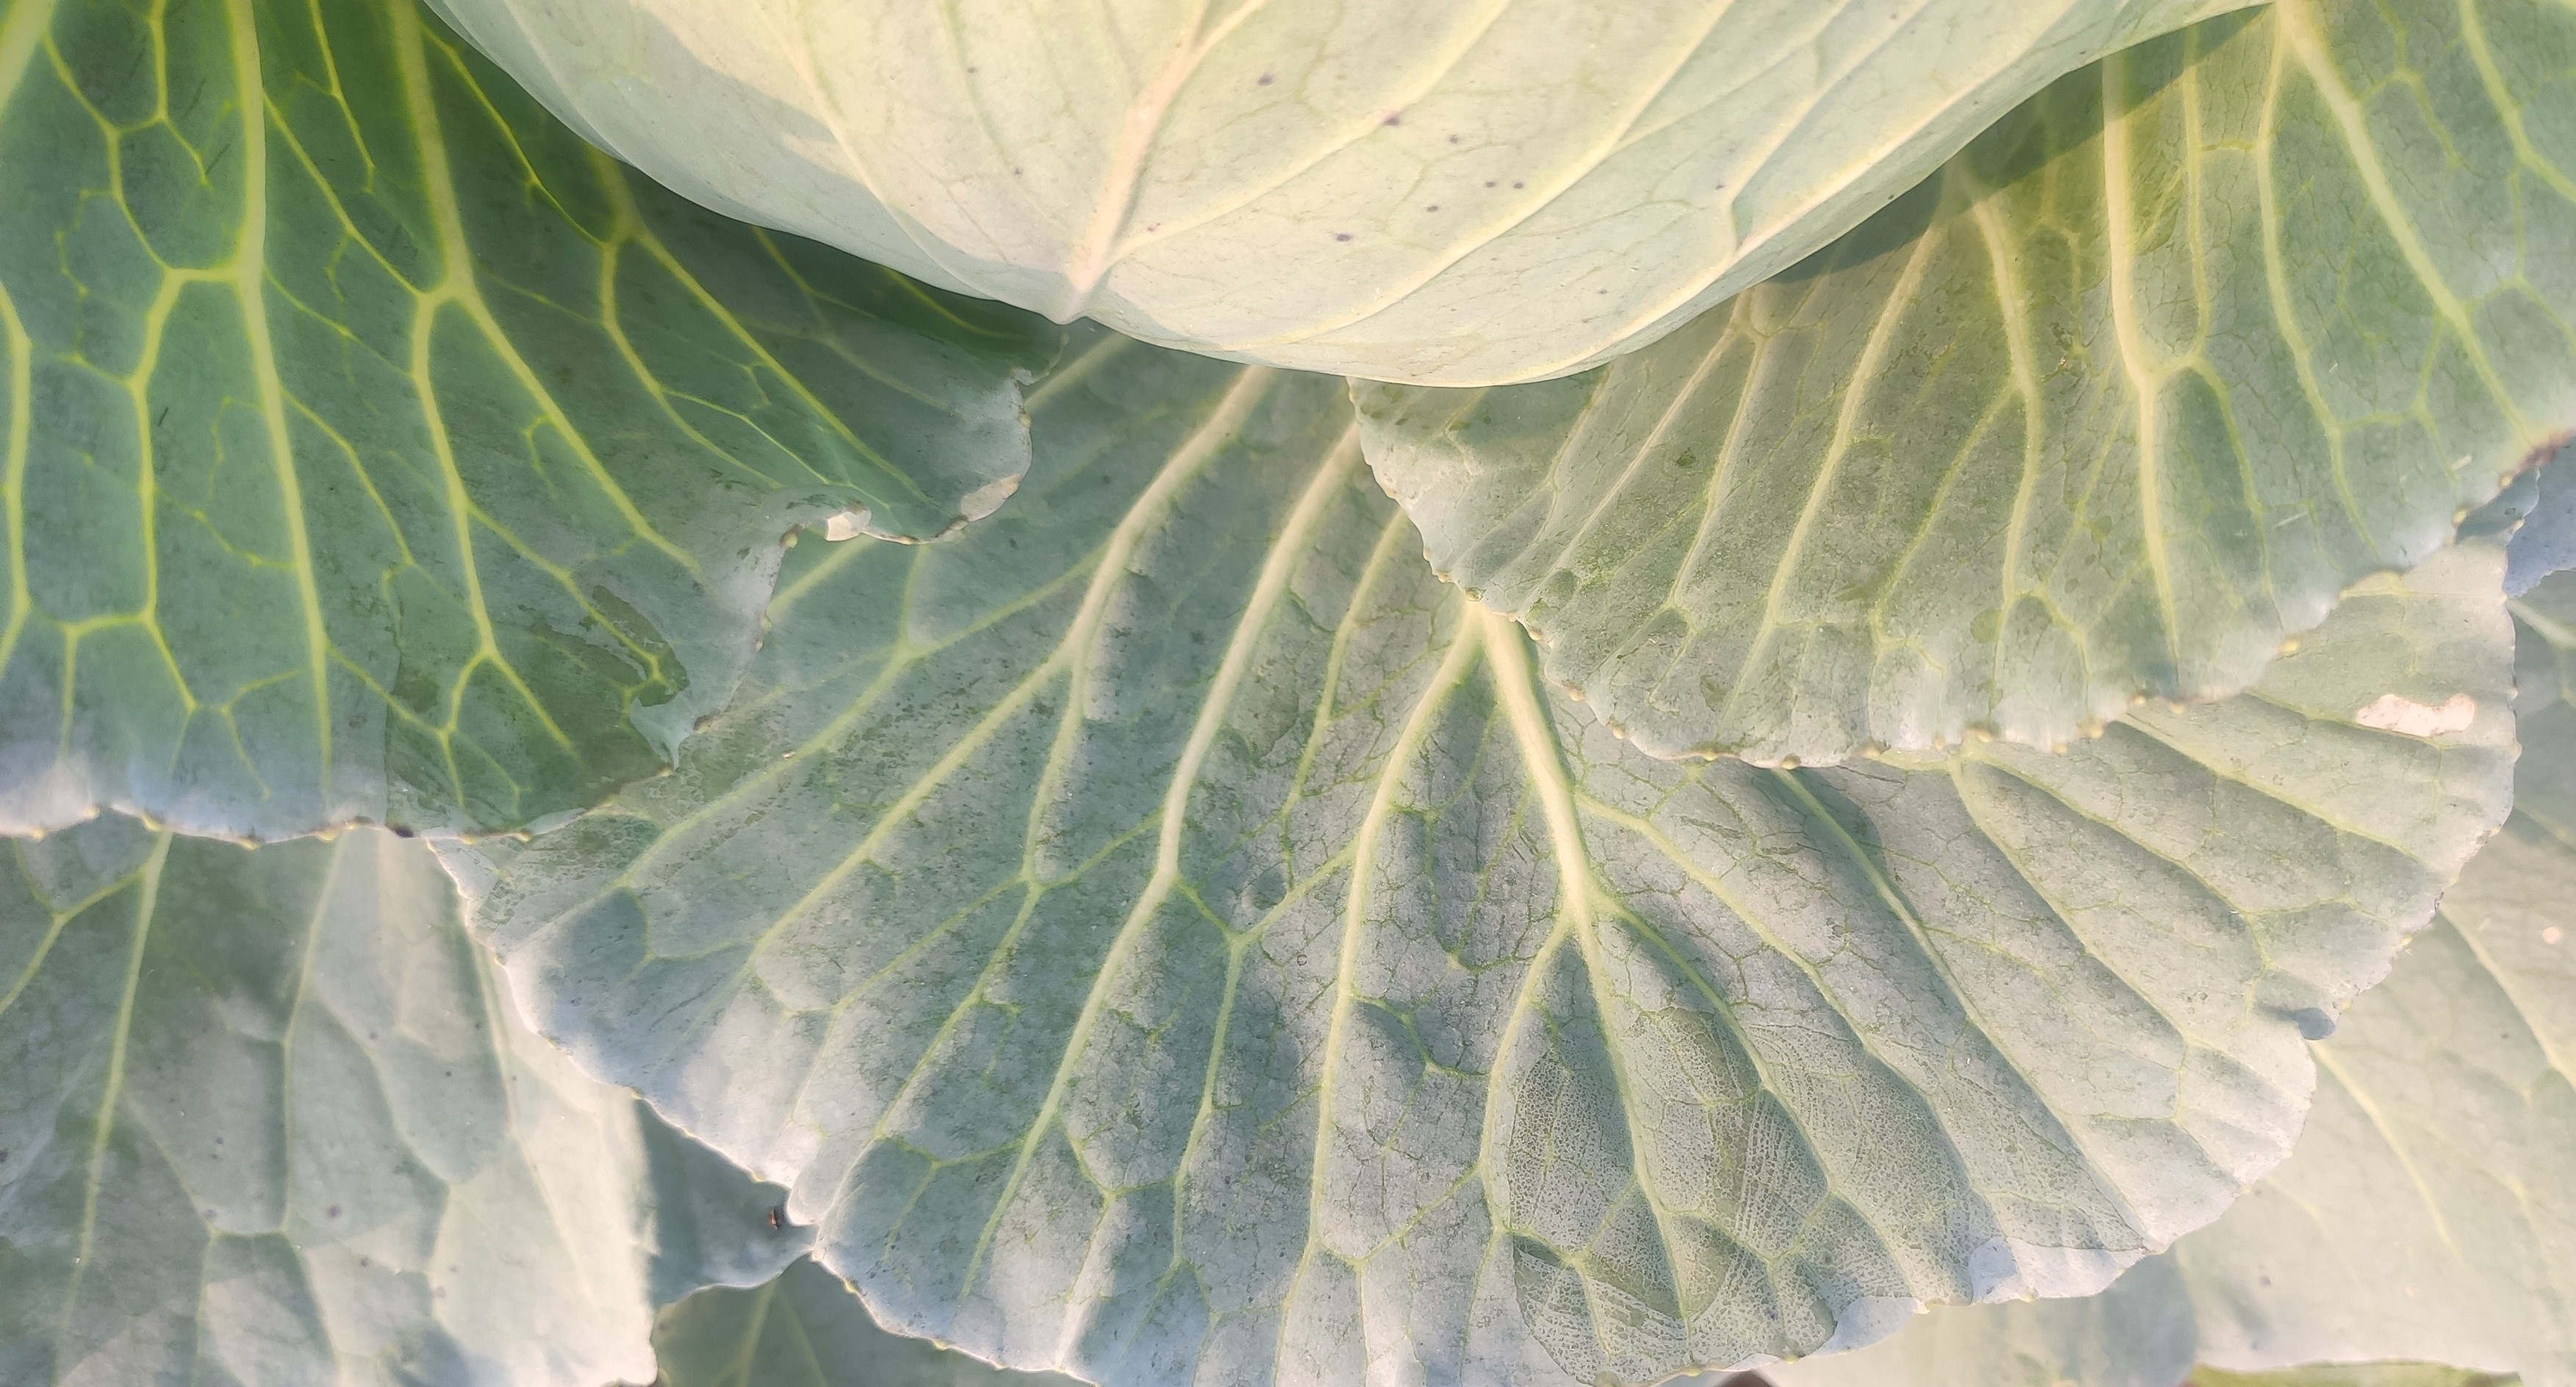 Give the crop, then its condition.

cabbage, healthy
